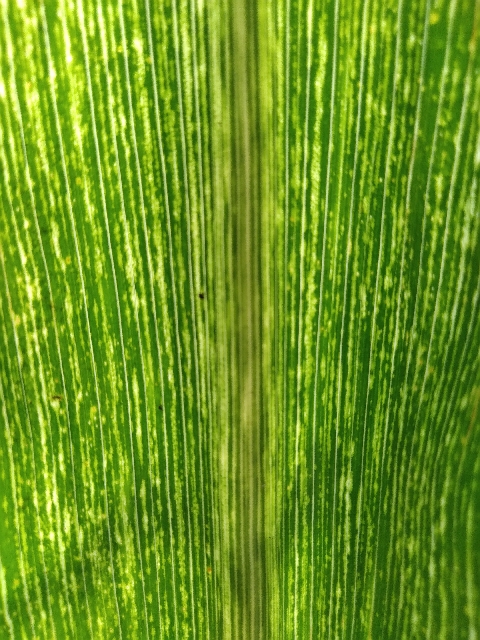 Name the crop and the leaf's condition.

maize, maize streak virus
